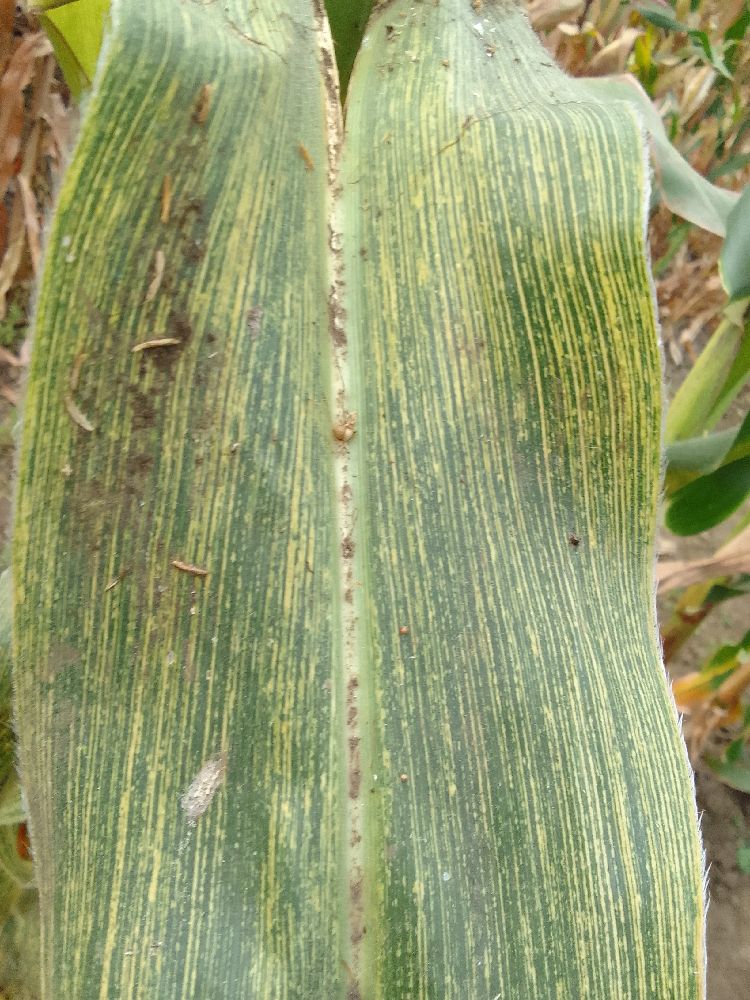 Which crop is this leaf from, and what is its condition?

maize, maize streak virus
